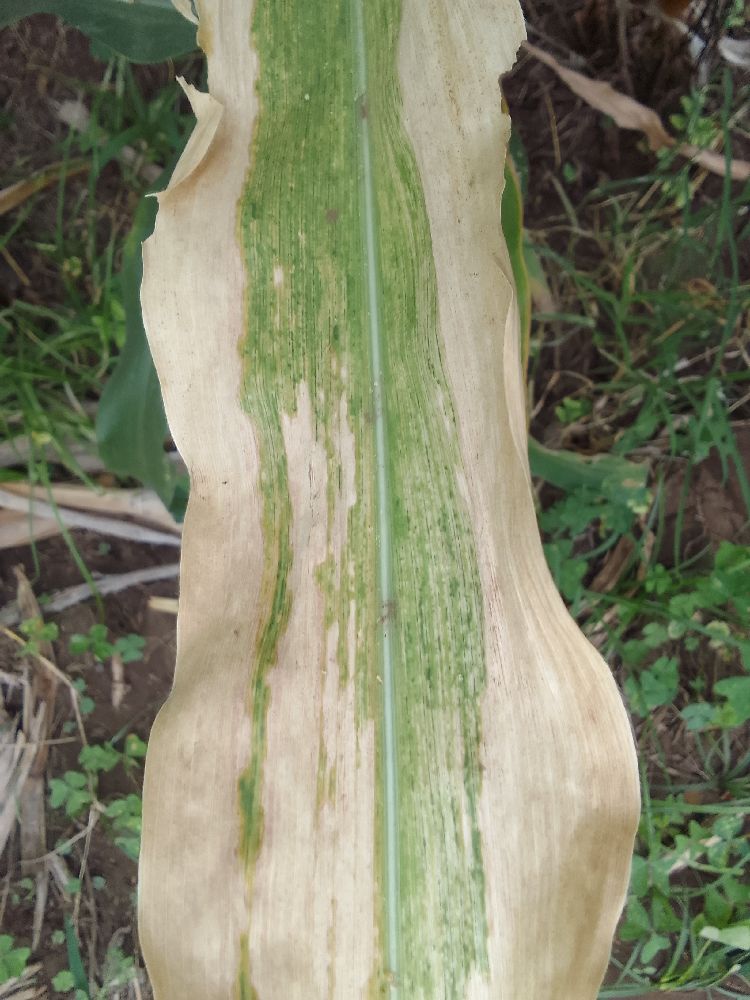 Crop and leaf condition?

maize, maize lethal necrosis
